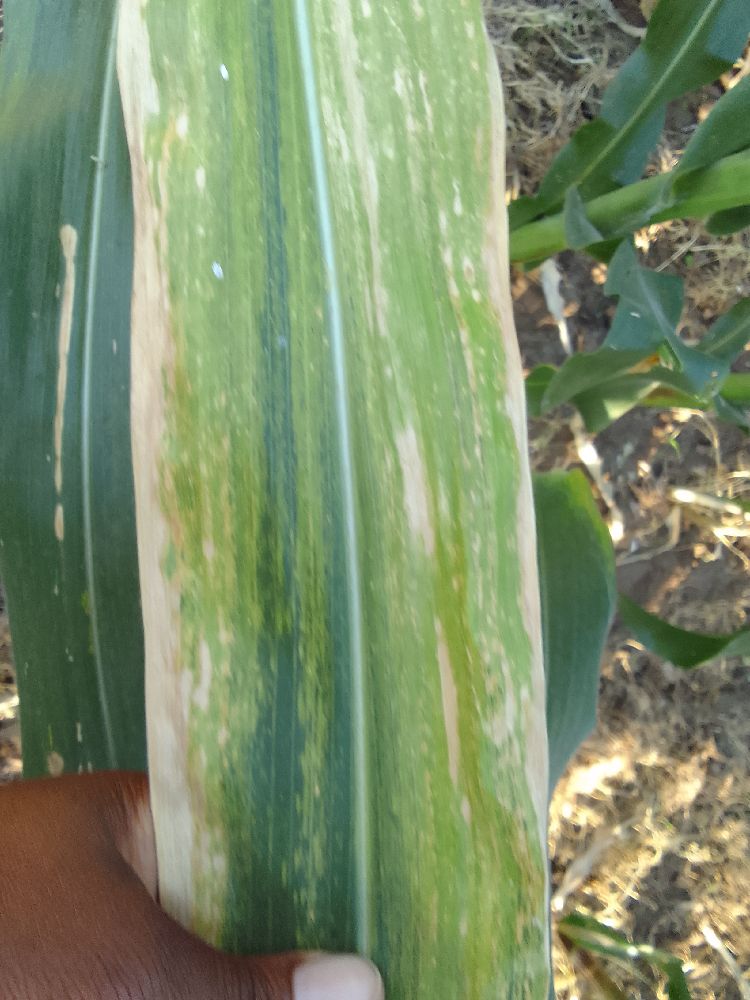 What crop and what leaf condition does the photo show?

maize, maize lethal necrosis
